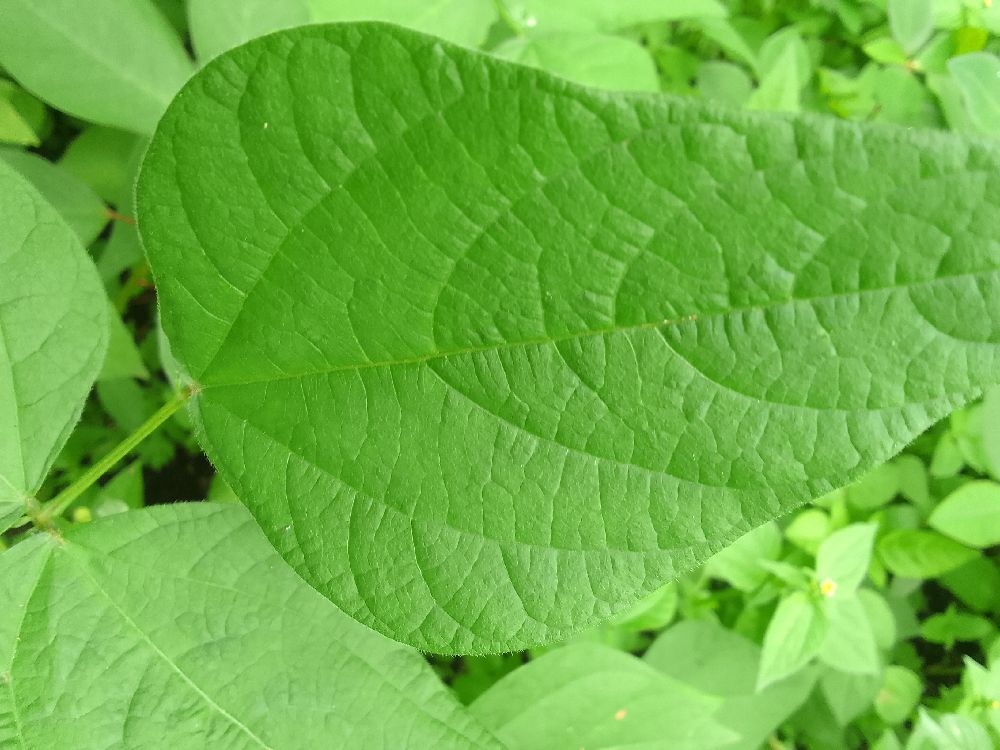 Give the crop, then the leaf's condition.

common bean, healthy
